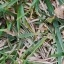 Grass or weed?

grass
